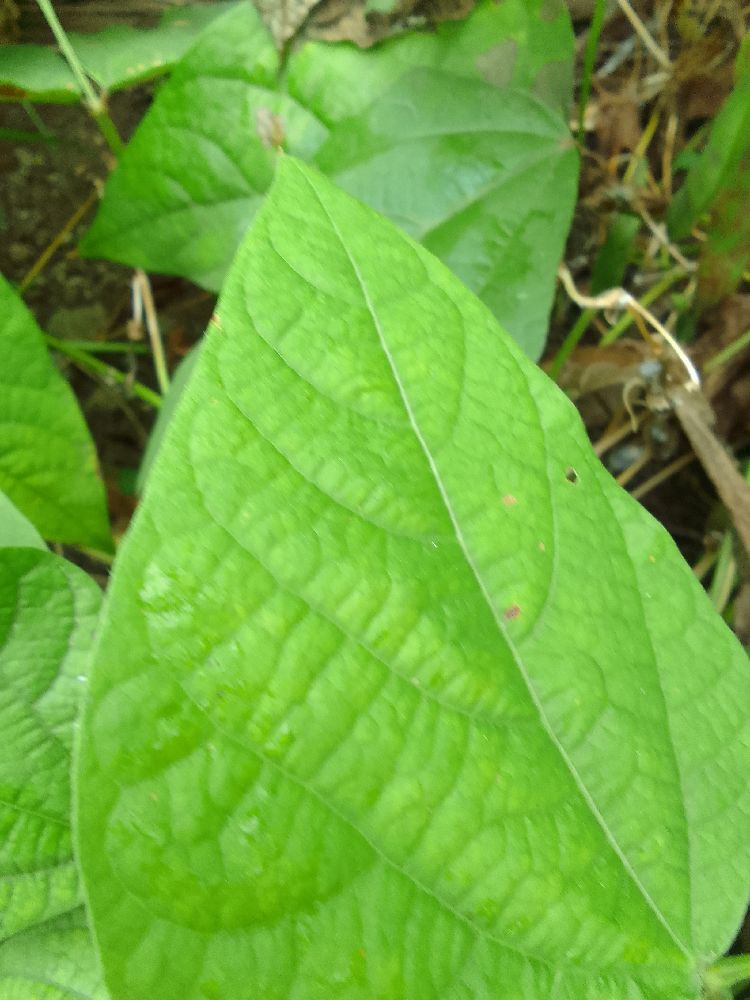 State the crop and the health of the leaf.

common bean, healthy
